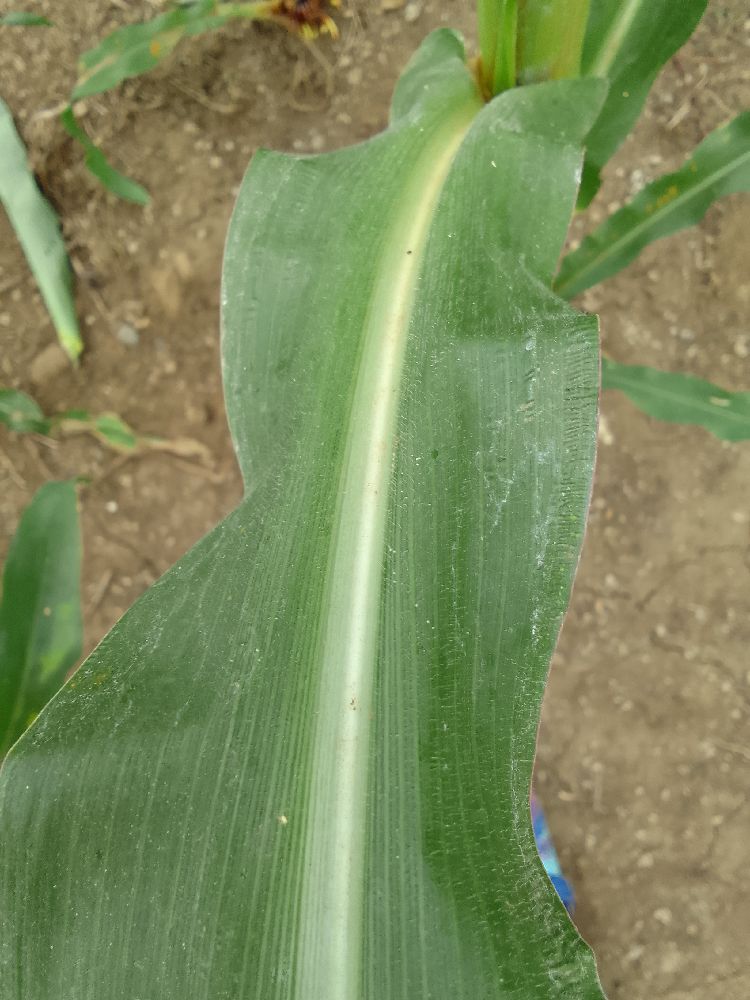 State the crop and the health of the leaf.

maize, healthy
